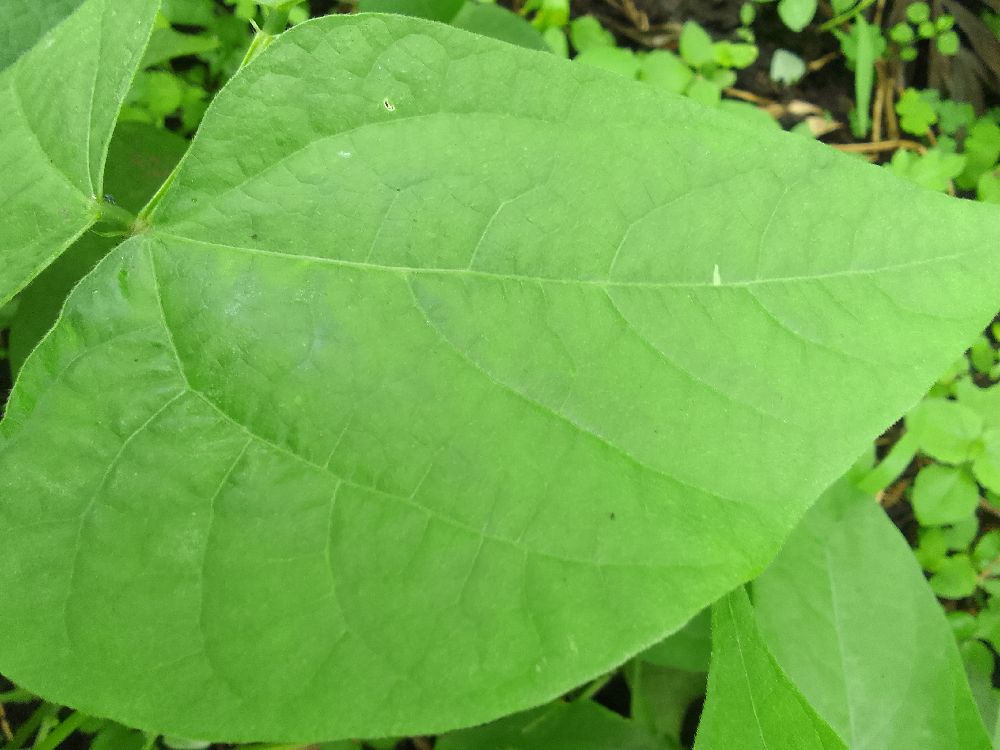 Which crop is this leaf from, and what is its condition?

common bean, healthy
